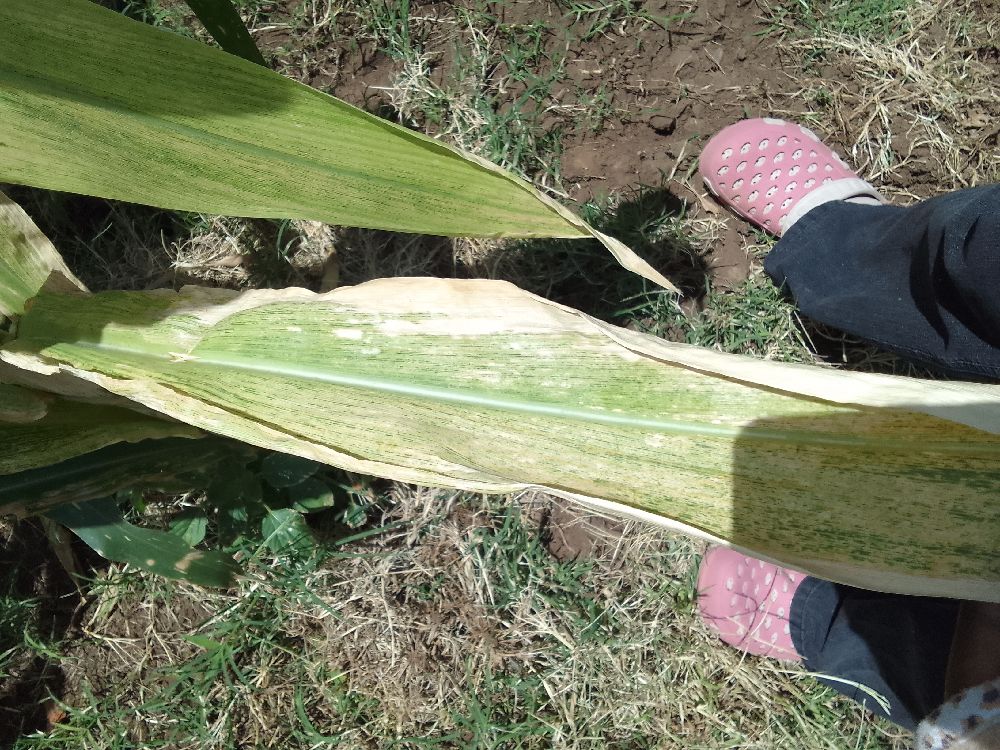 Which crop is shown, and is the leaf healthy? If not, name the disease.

maize, maize lethal necrosis
